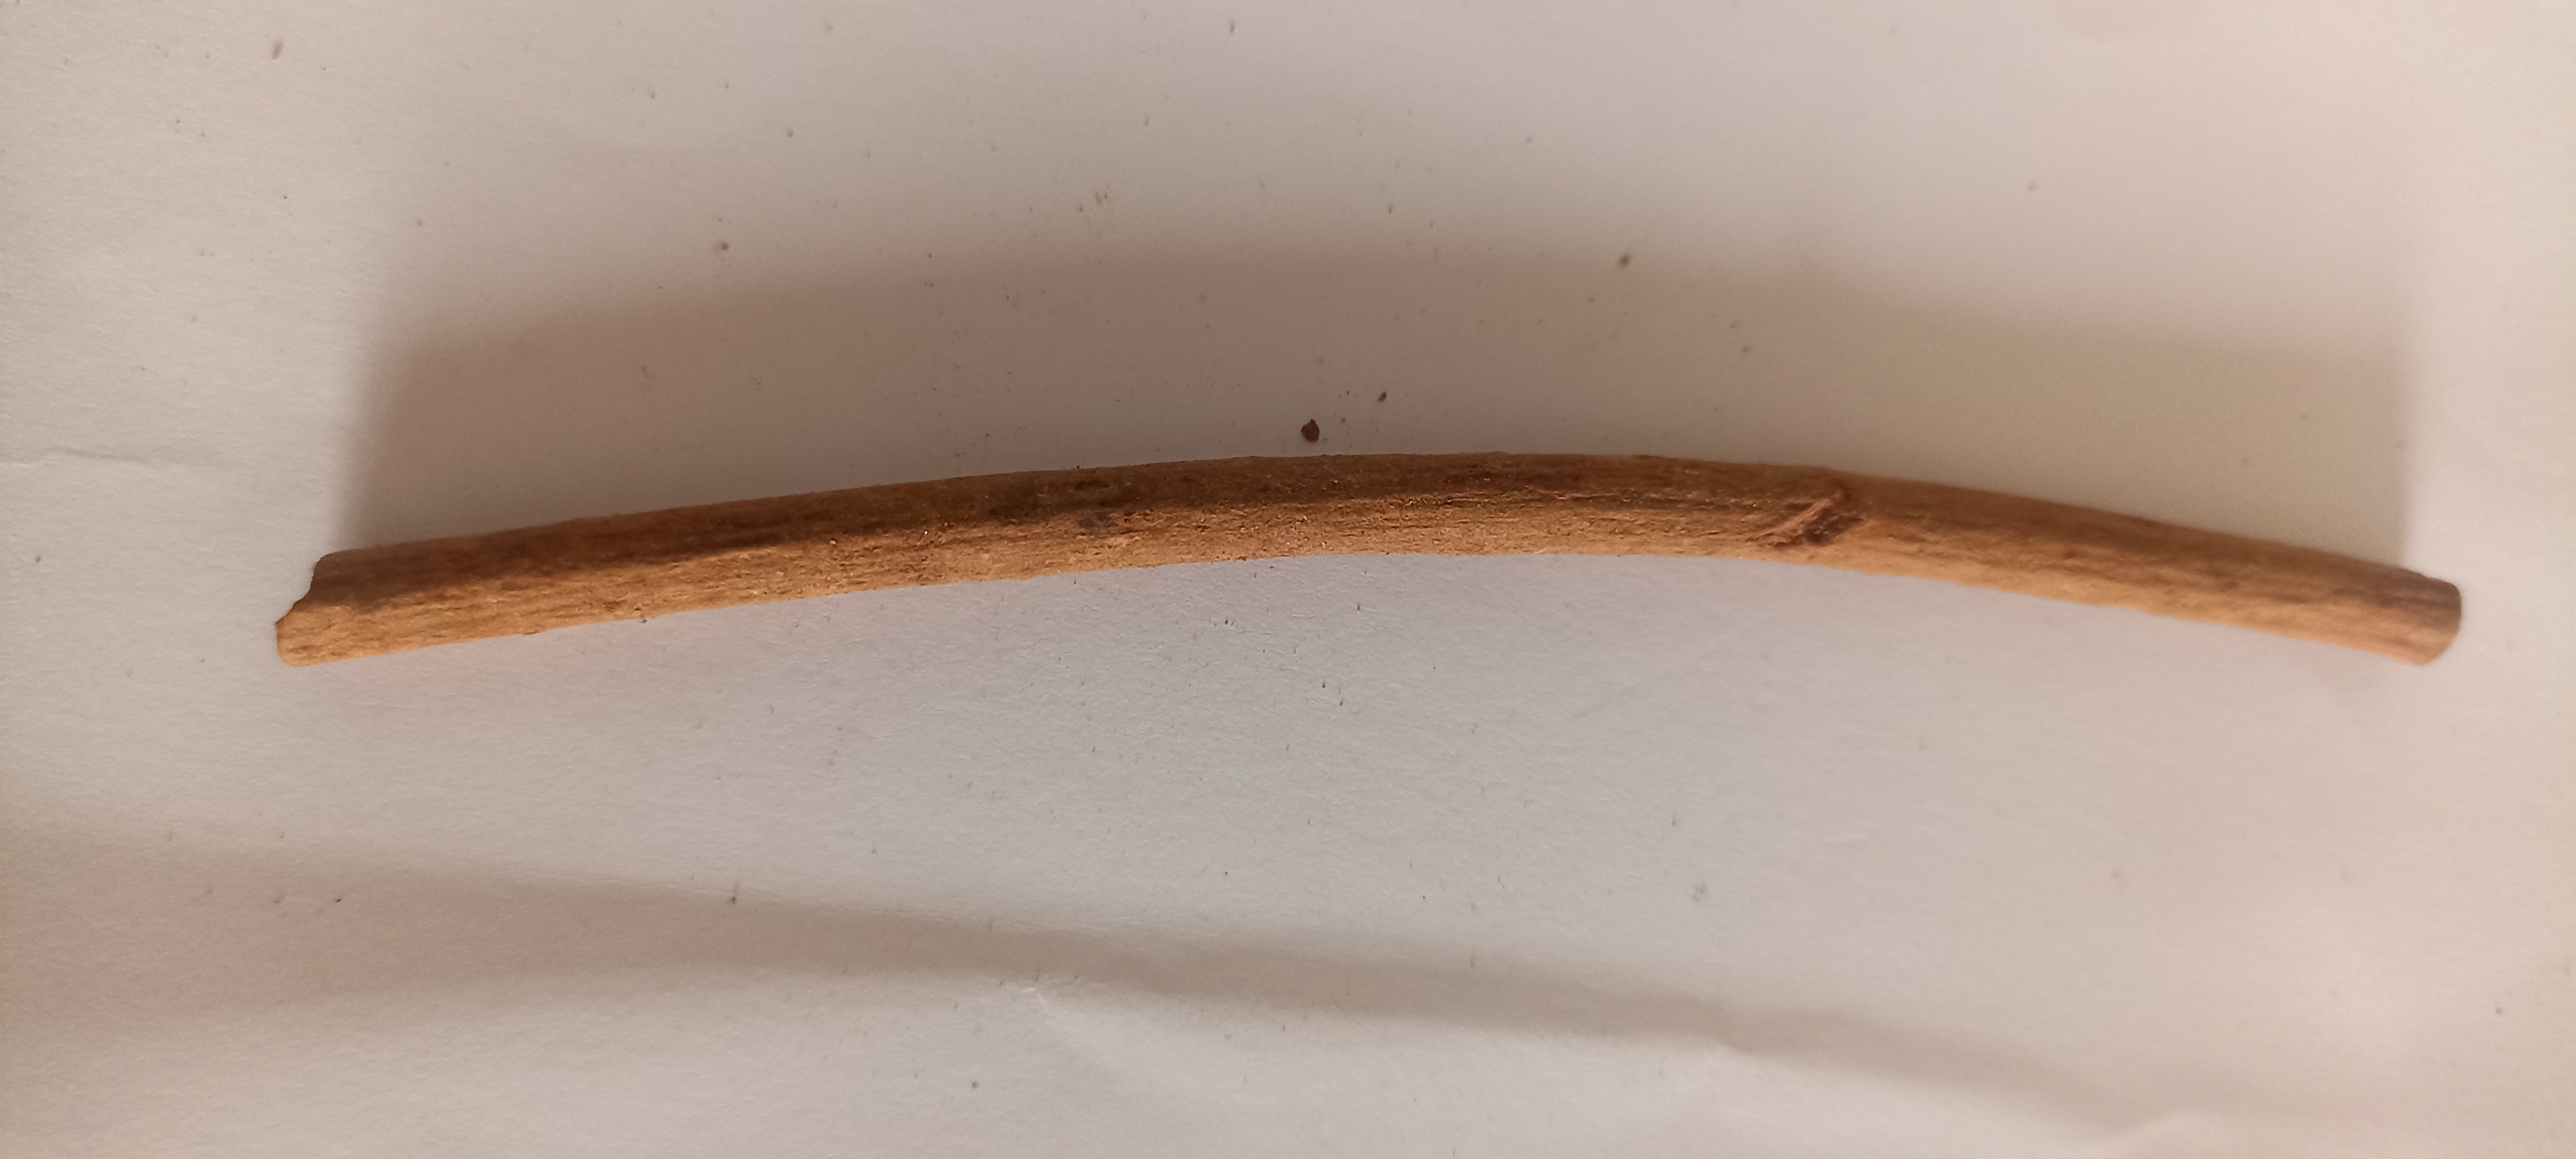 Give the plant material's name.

manjistha
